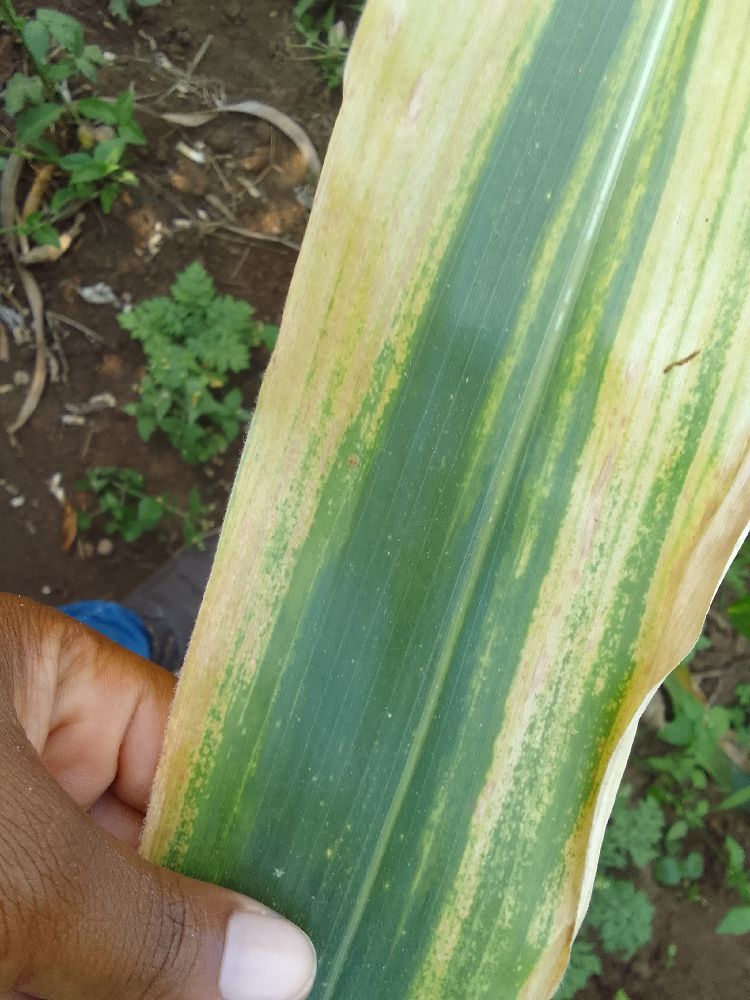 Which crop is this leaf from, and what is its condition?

maize, maize lethal necrosis
